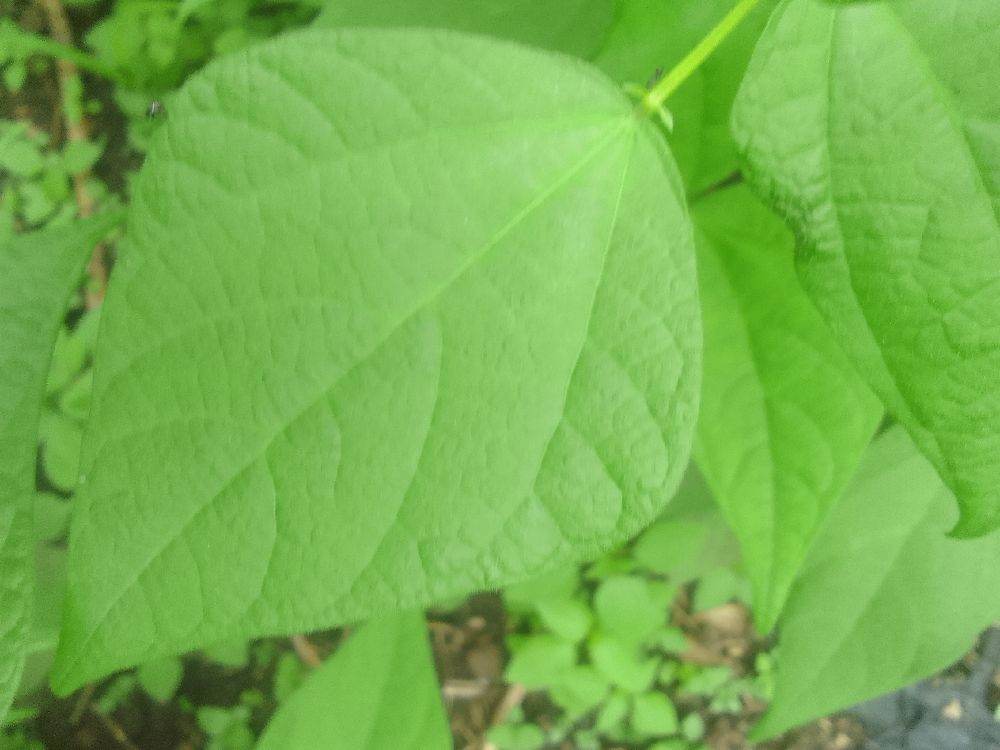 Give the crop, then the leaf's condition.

common bean, healthy
